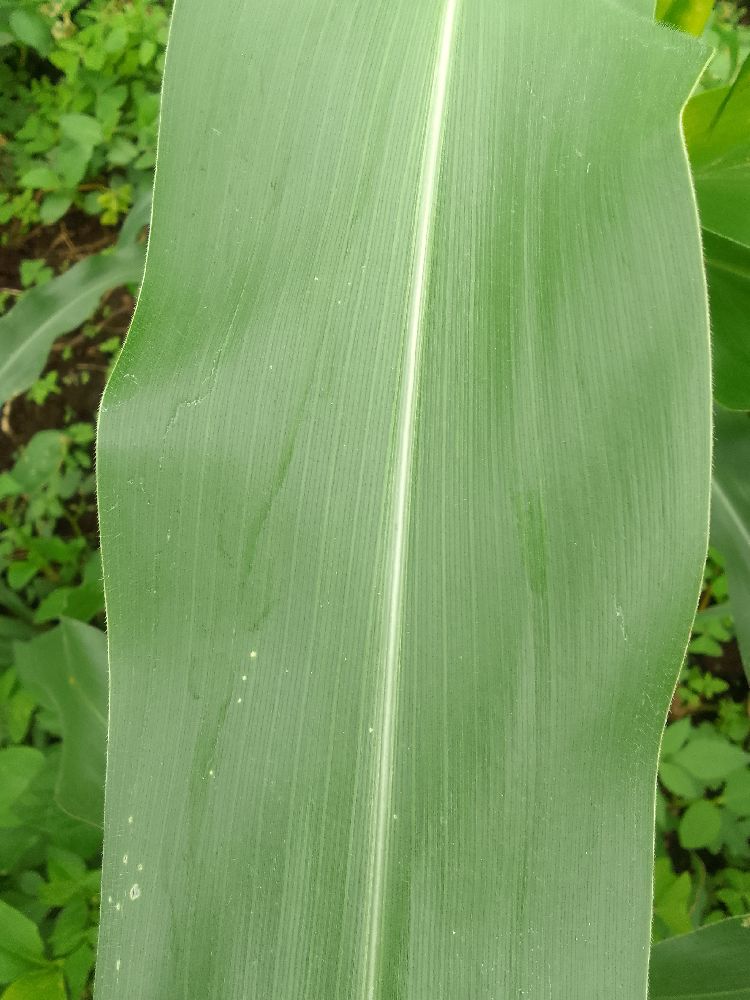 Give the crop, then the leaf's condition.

maize, healthy
